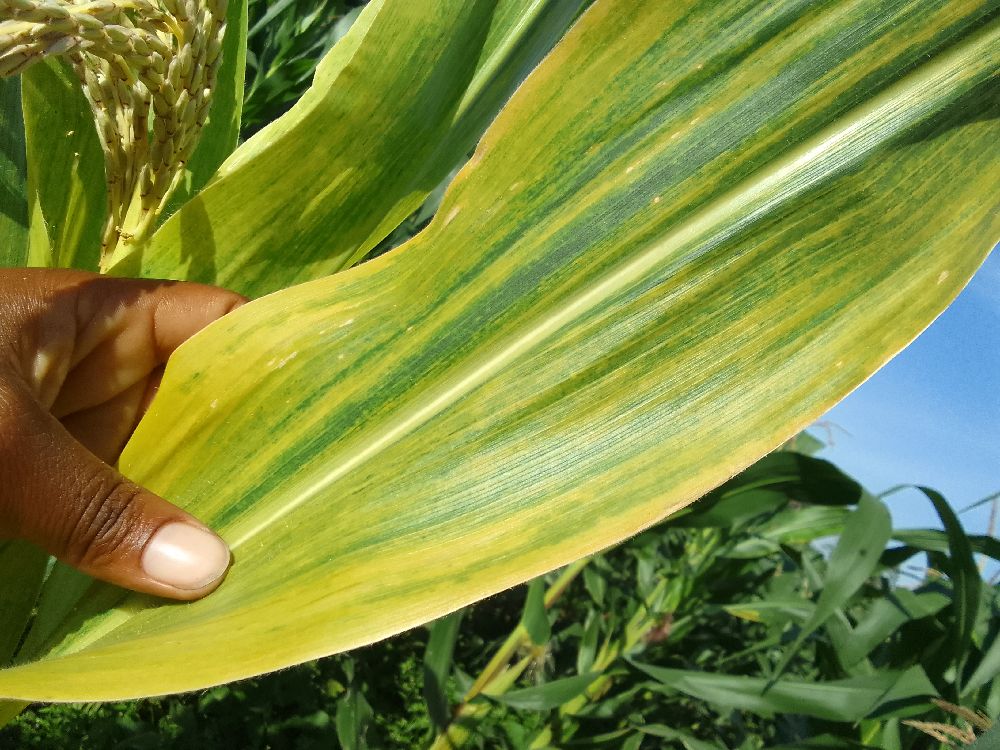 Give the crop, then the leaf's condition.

maize, maize lethal necrosis
